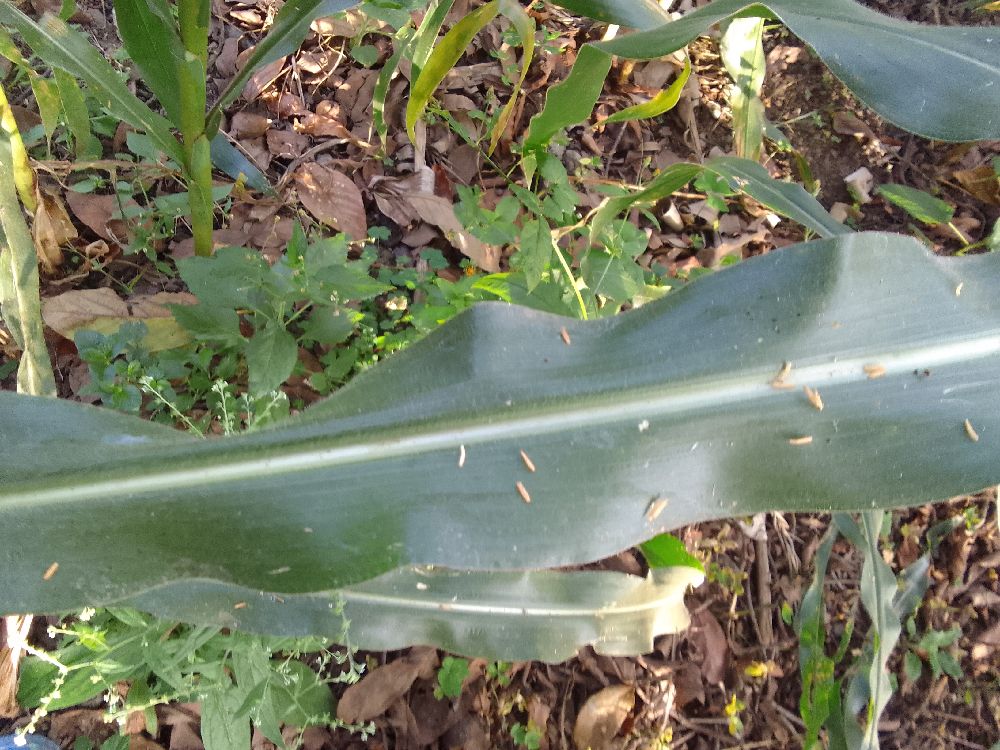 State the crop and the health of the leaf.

maize, healthy
